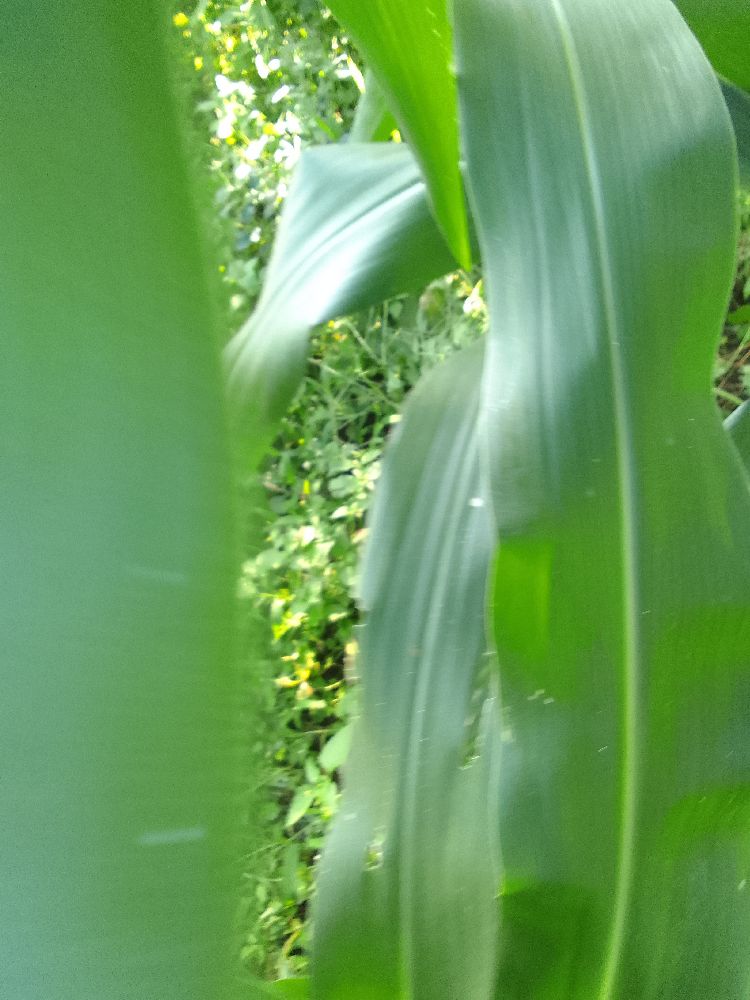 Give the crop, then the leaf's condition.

maize, healthy
